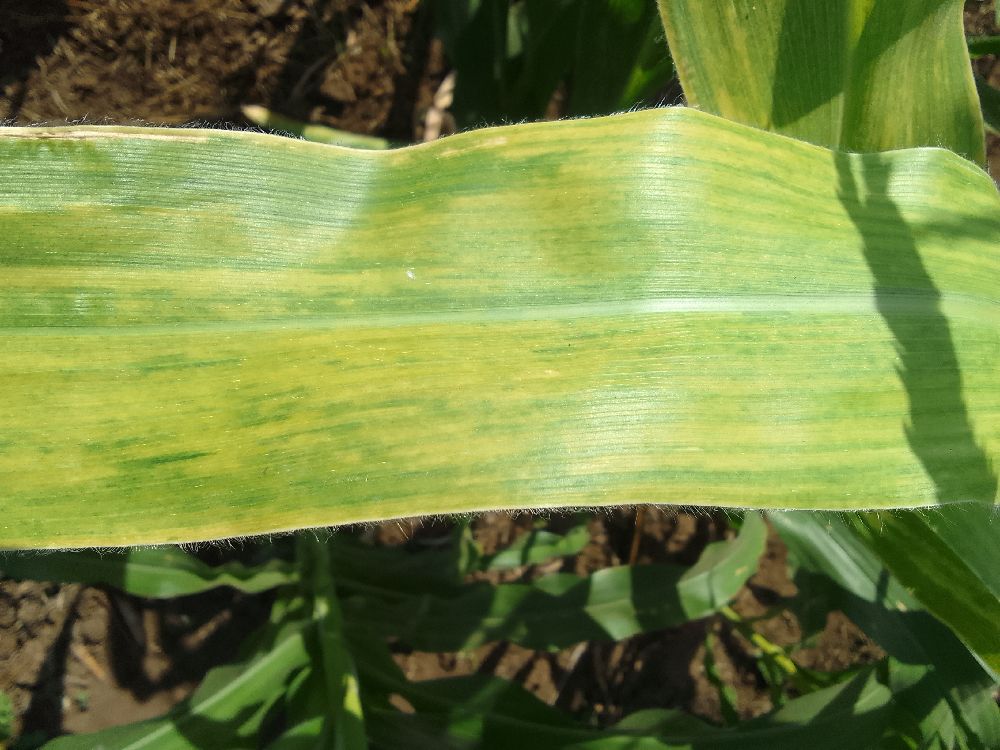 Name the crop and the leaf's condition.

maize, maize lethal necrosis
